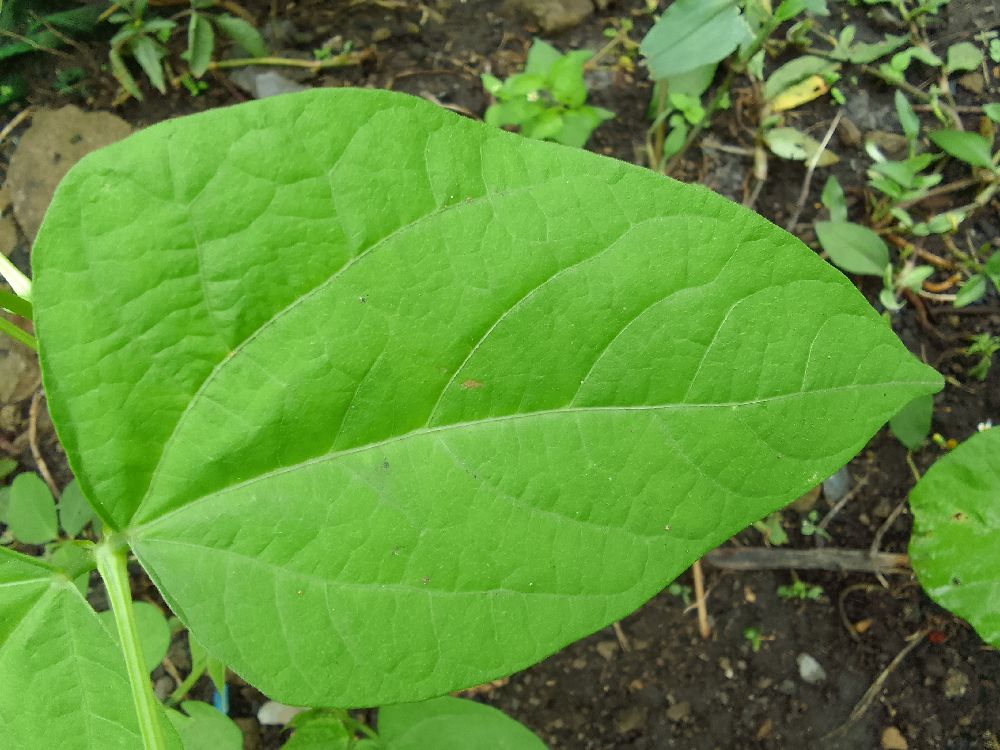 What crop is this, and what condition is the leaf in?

common bean, healthy
